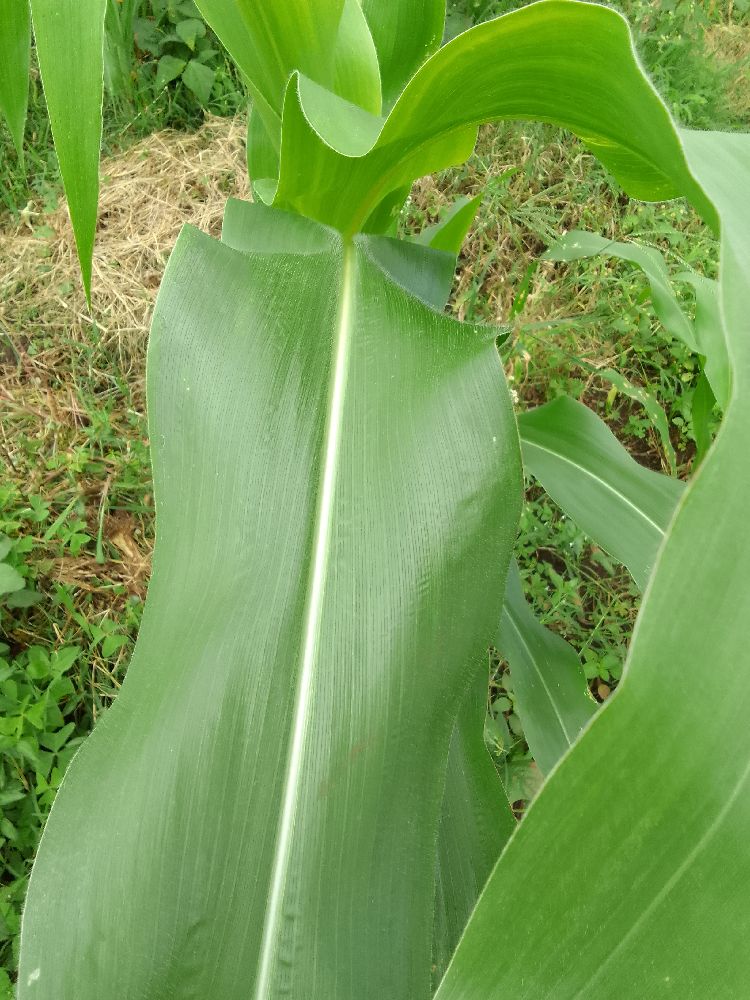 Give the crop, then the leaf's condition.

maize, healthy
